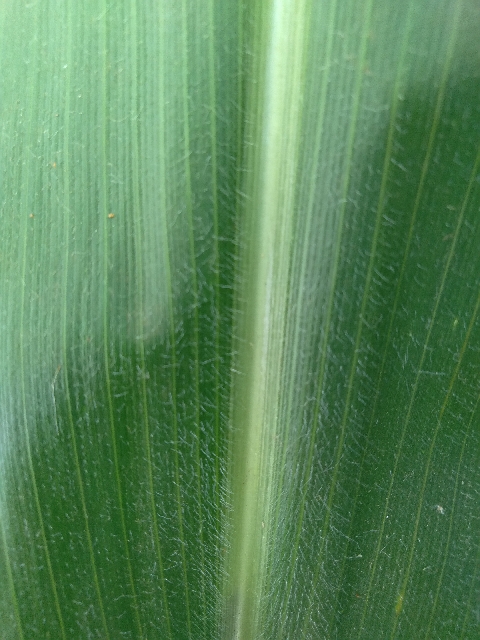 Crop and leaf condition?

maize, healthy
